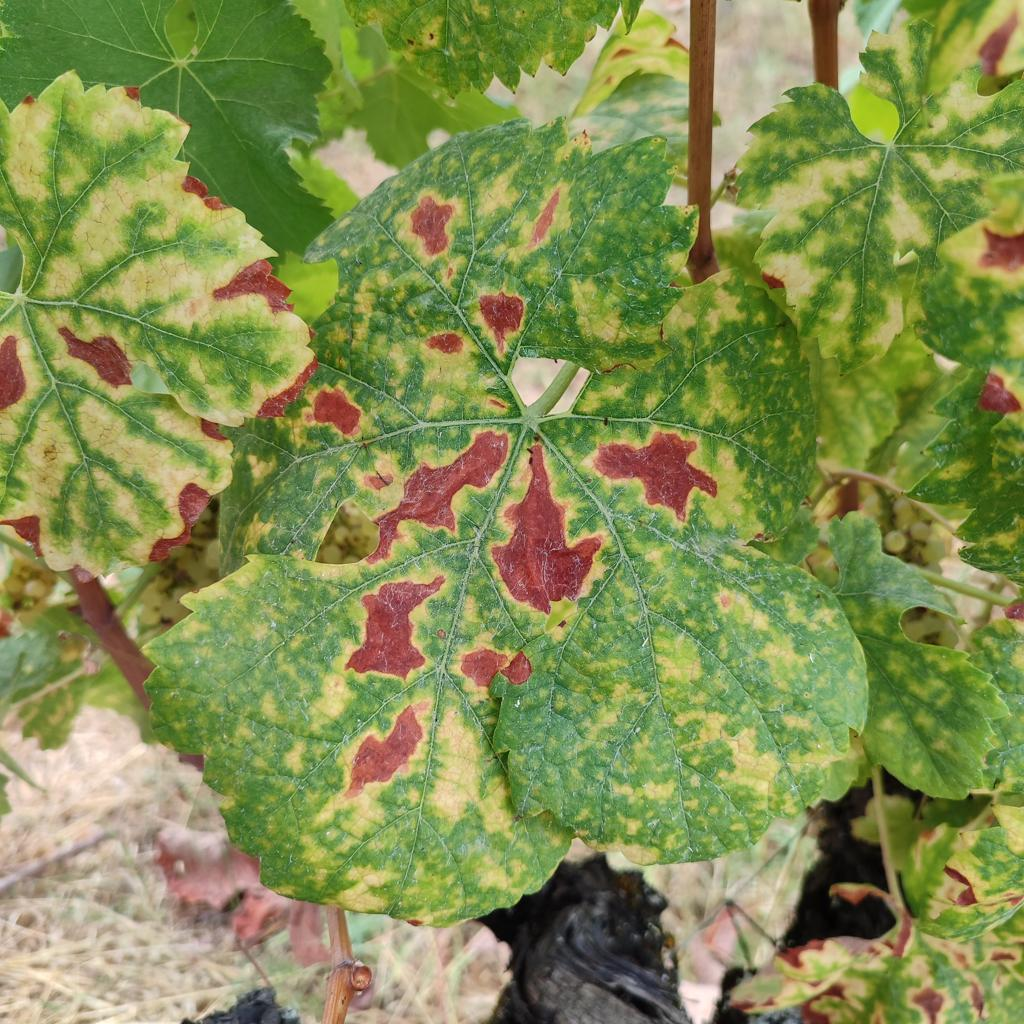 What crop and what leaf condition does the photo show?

grapevine, esca complex
